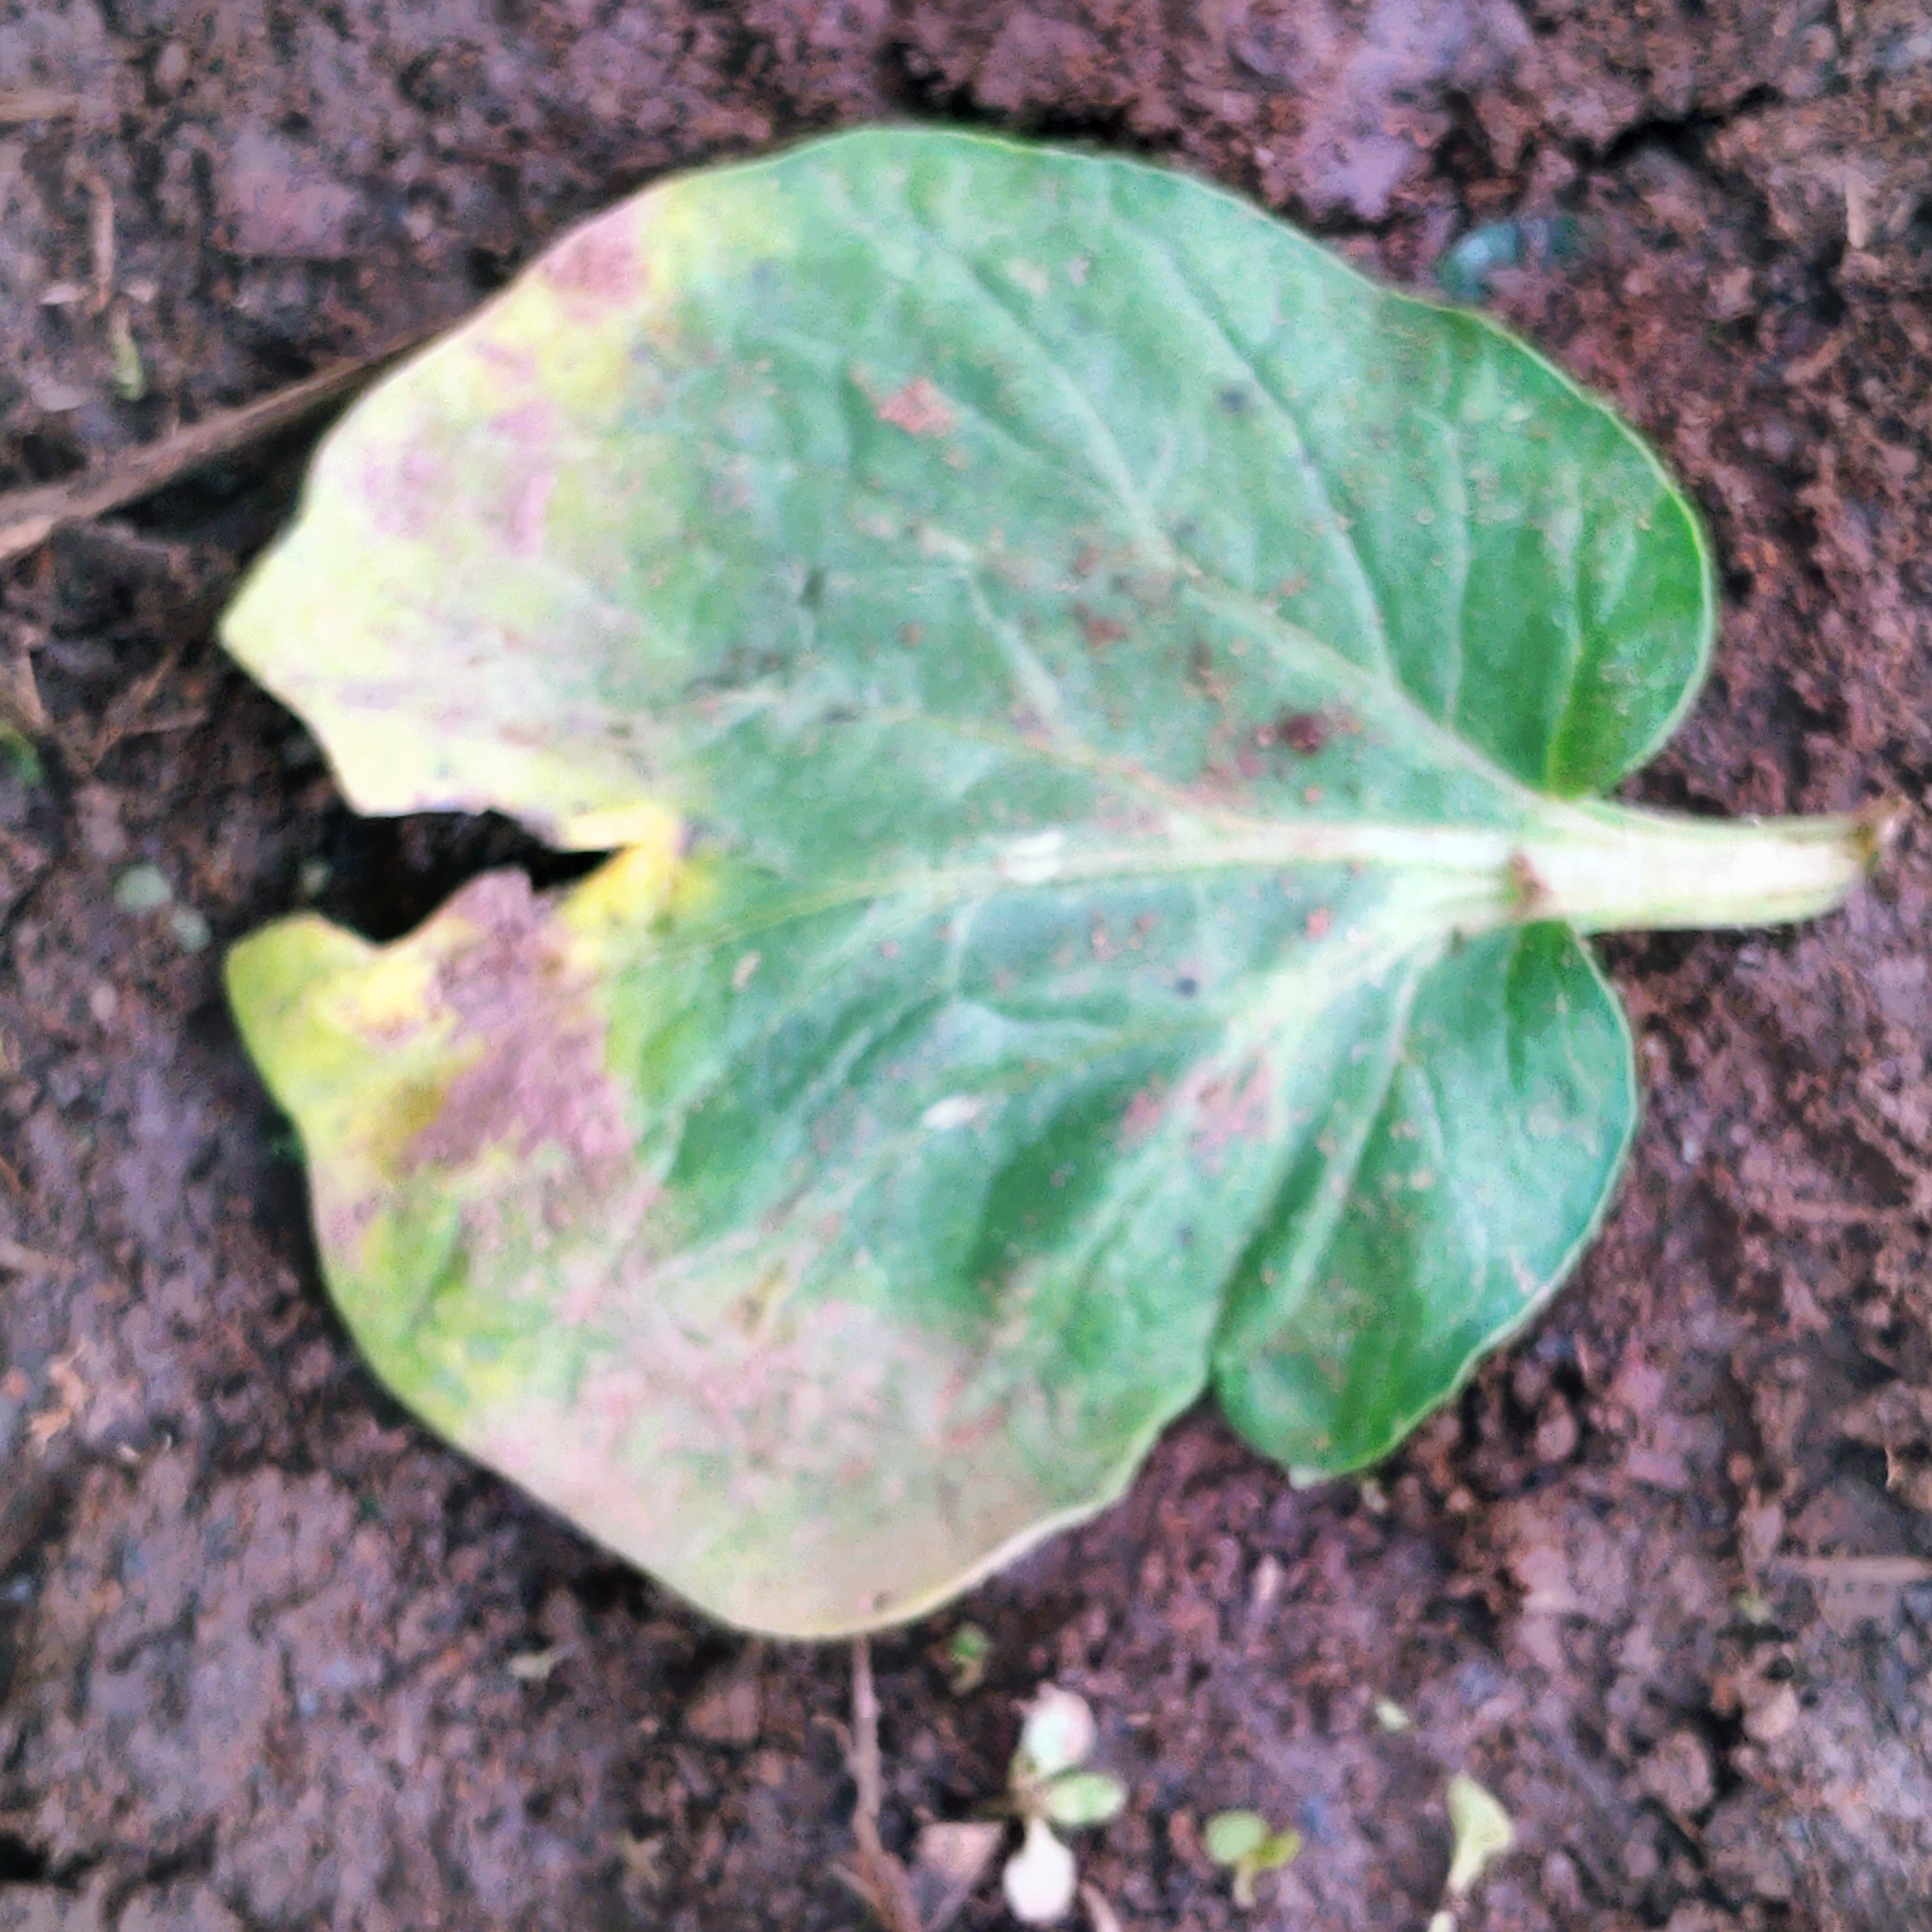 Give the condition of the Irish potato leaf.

late blight
